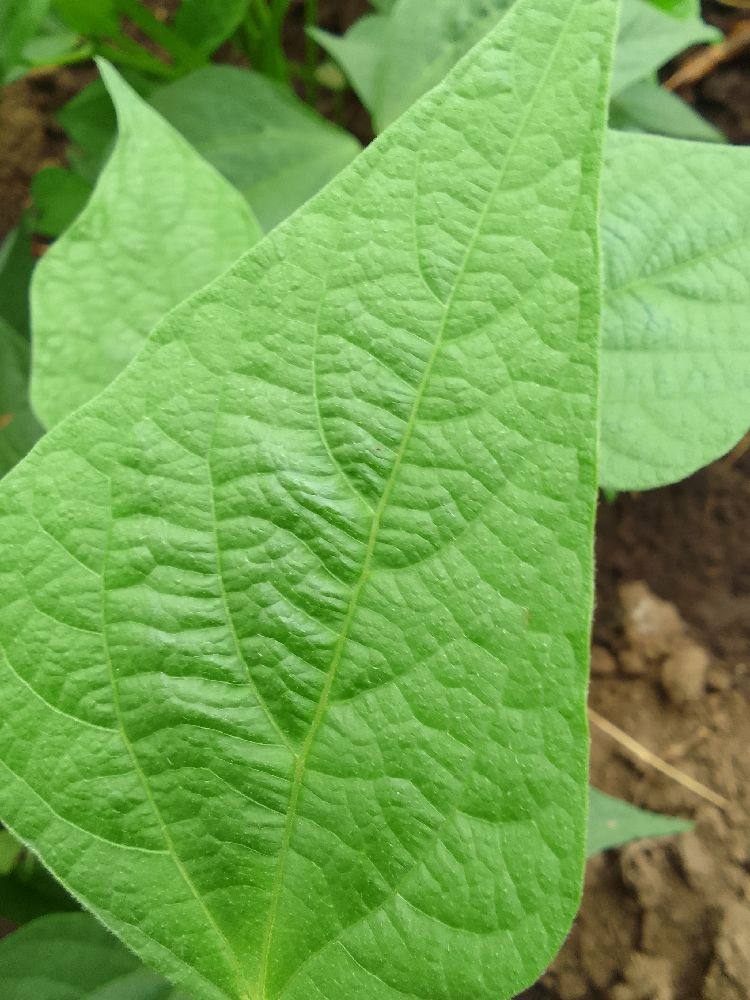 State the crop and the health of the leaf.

common bean, healthy
